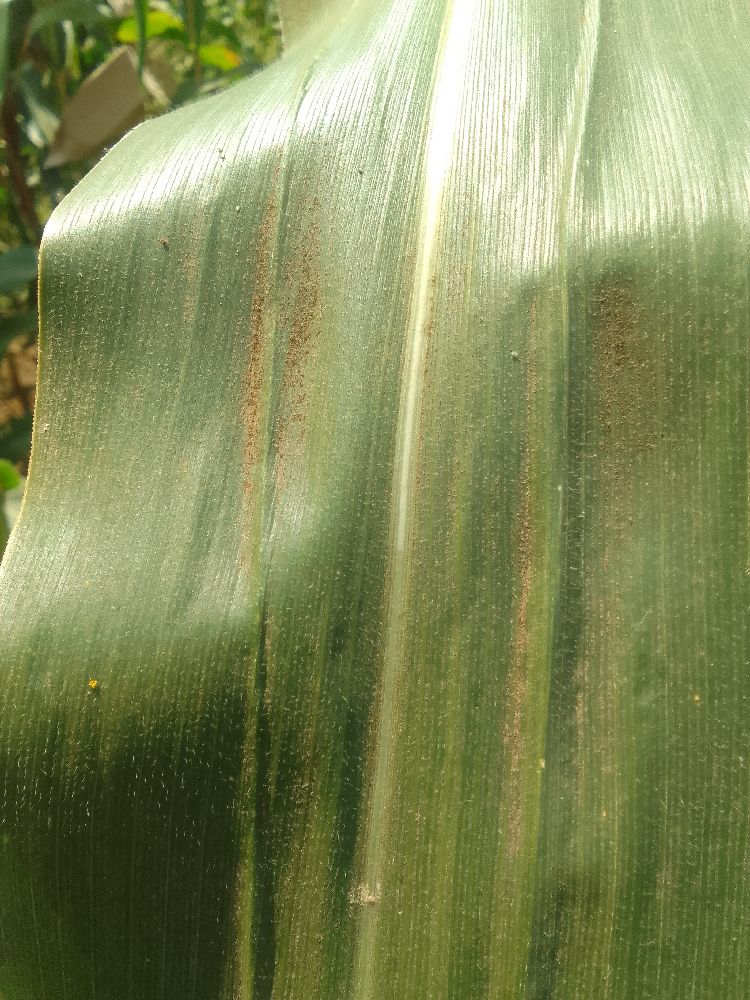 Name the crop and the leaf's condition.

maize, healthy
